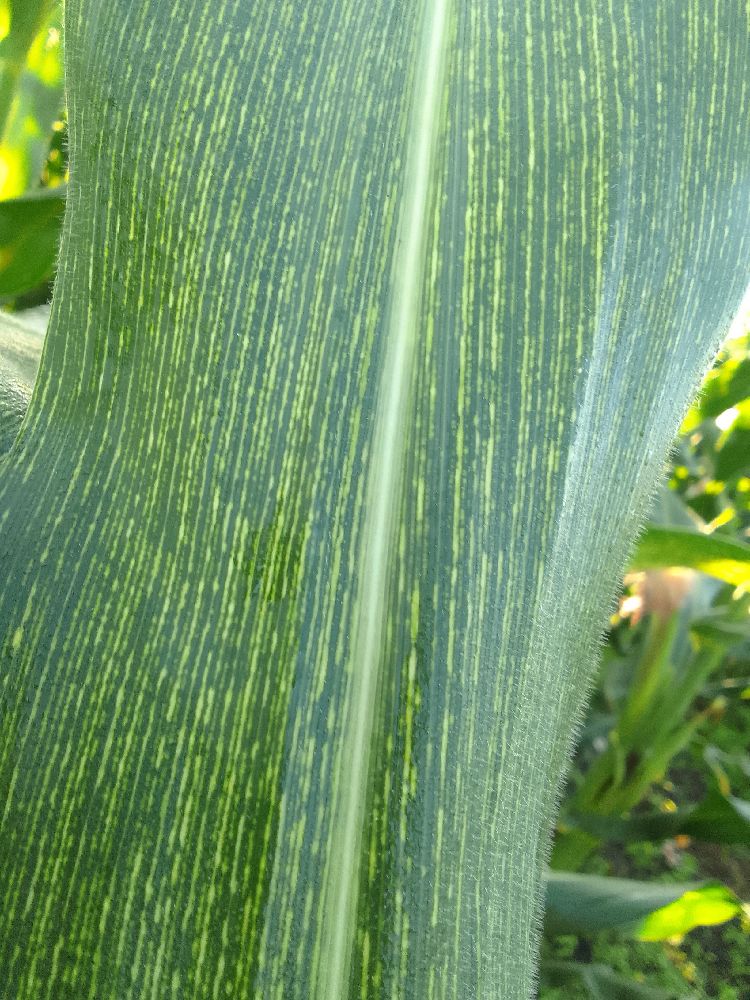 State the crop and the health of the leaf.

maize, maize streak virus
